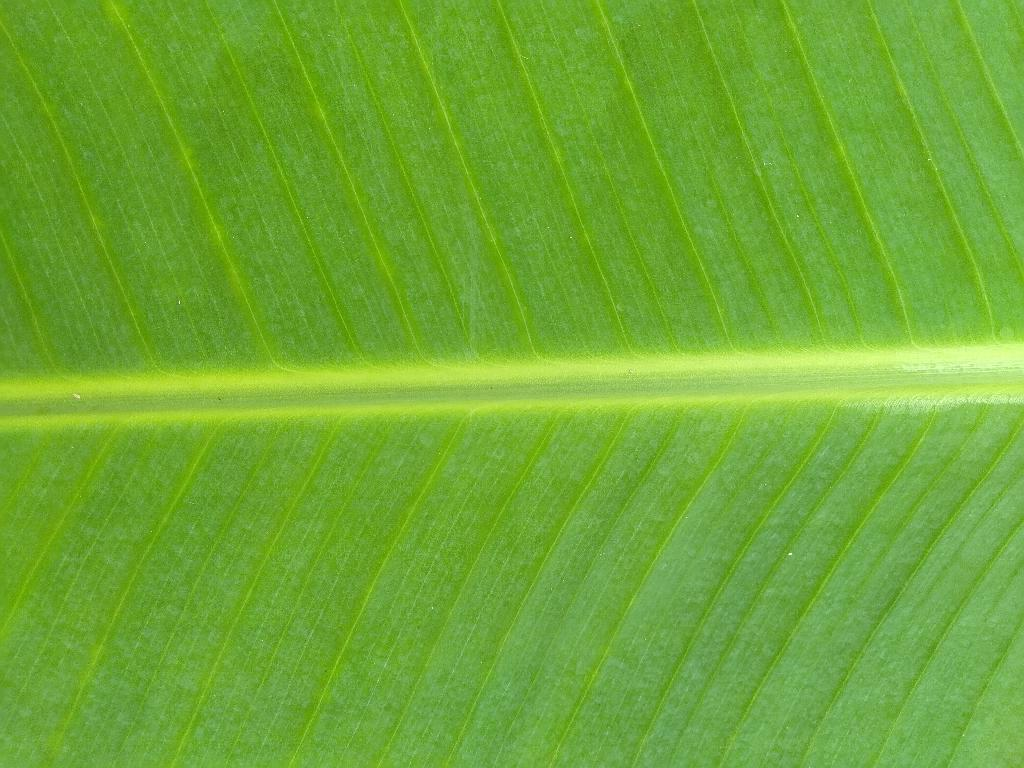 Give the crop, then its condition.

banana, healthy
